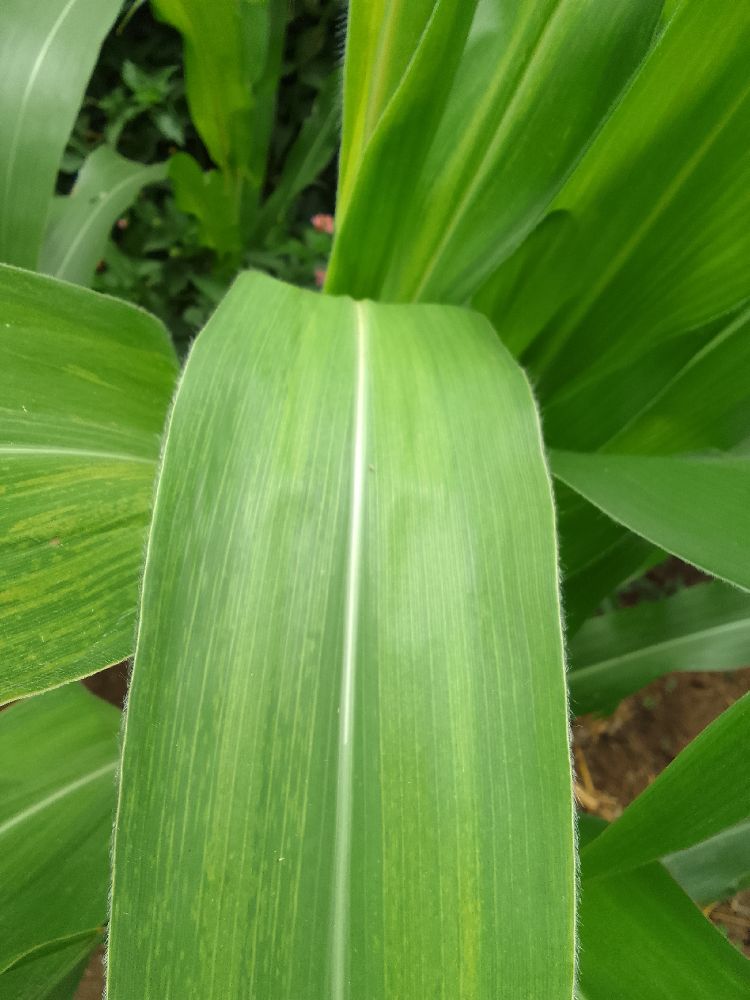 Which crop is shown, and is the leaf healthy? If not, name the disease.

maize, maize lethal necrosis
